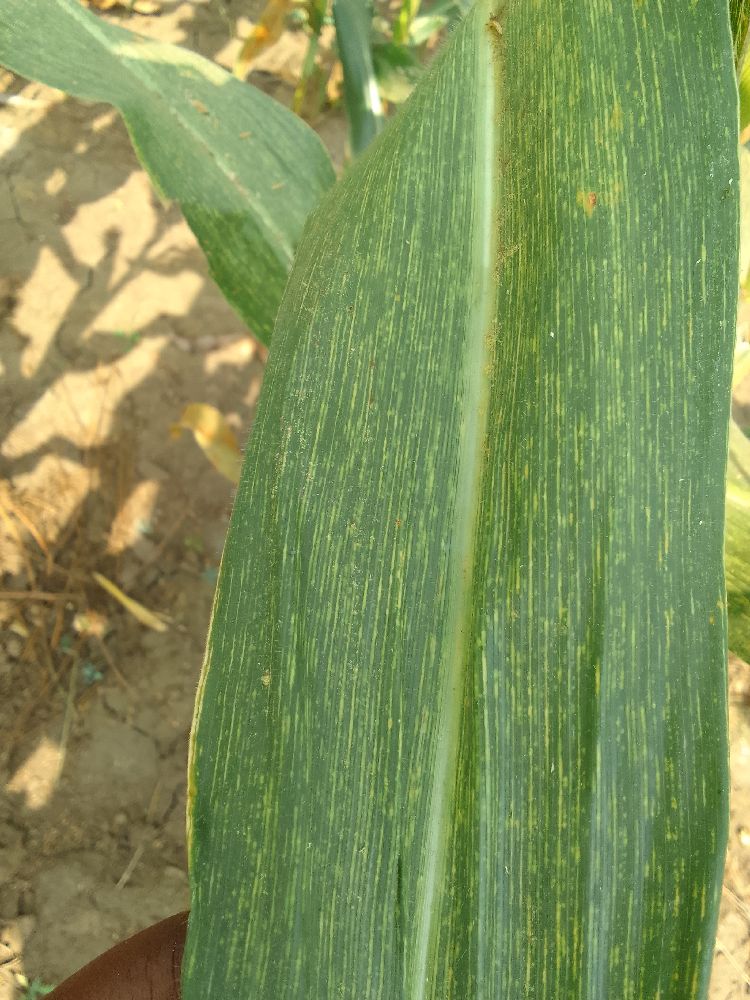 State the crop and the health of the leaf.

maize, maize streak virus
